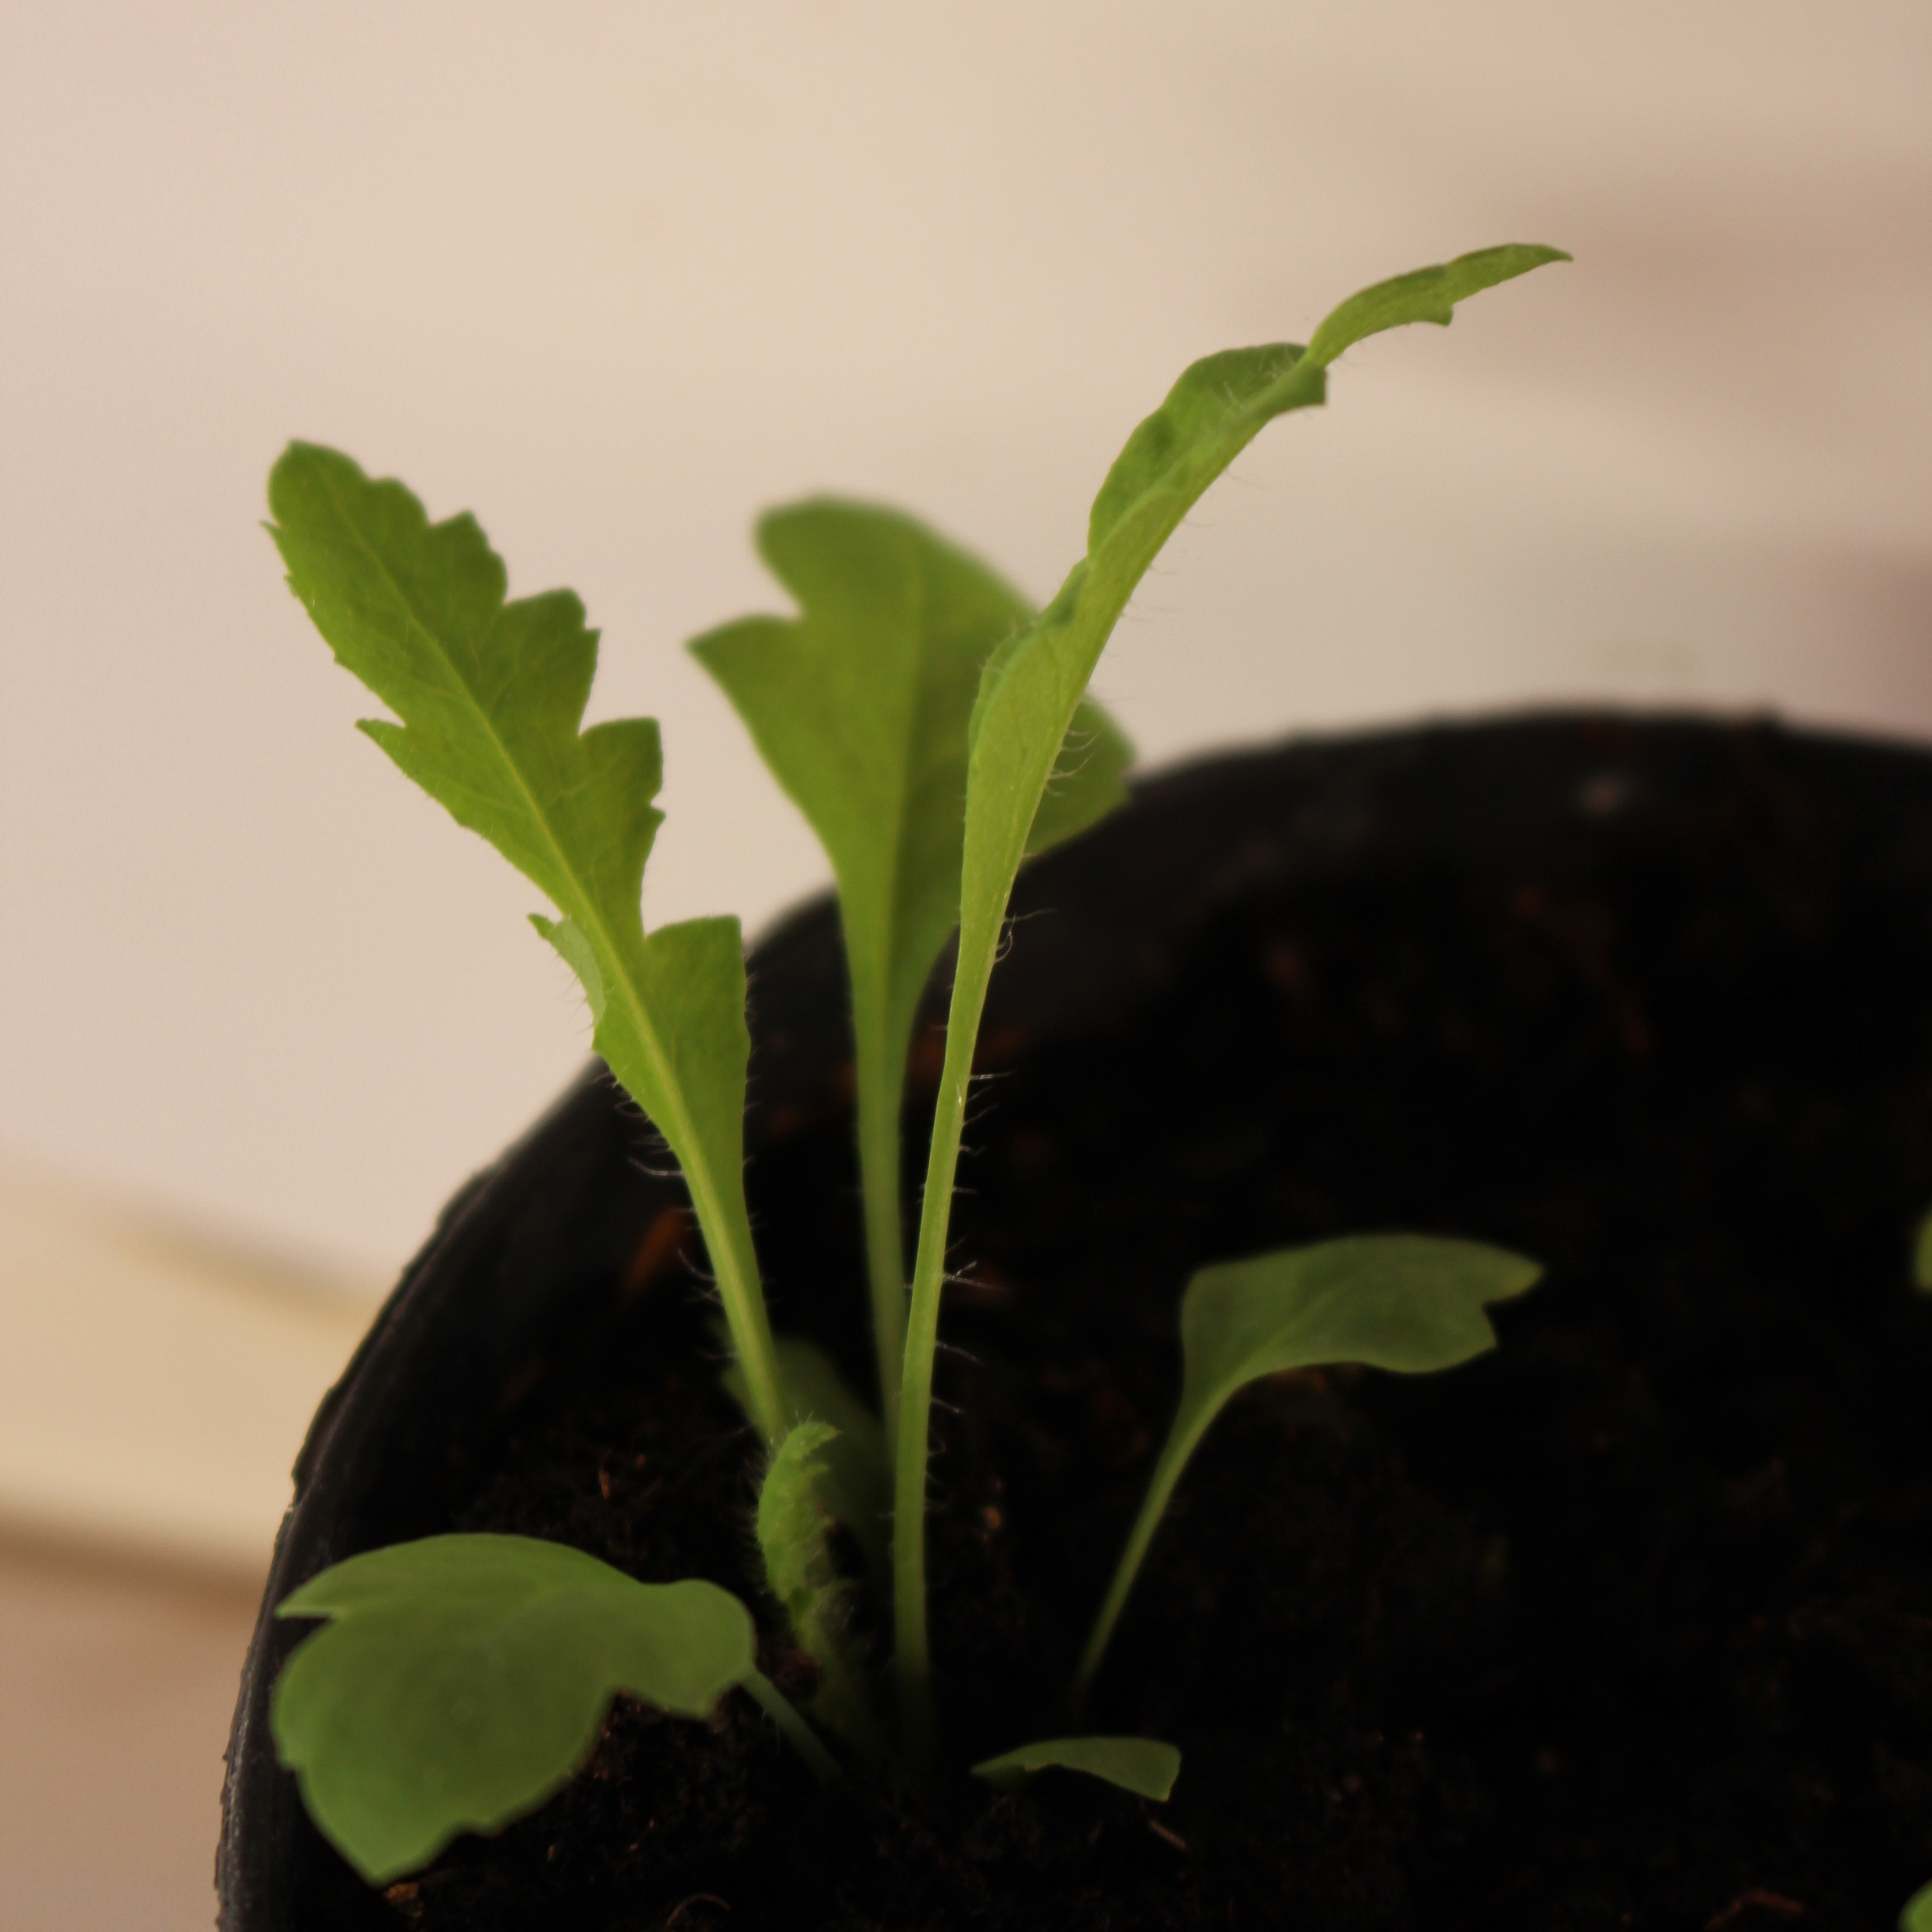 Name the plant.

Papaver rhoeas
